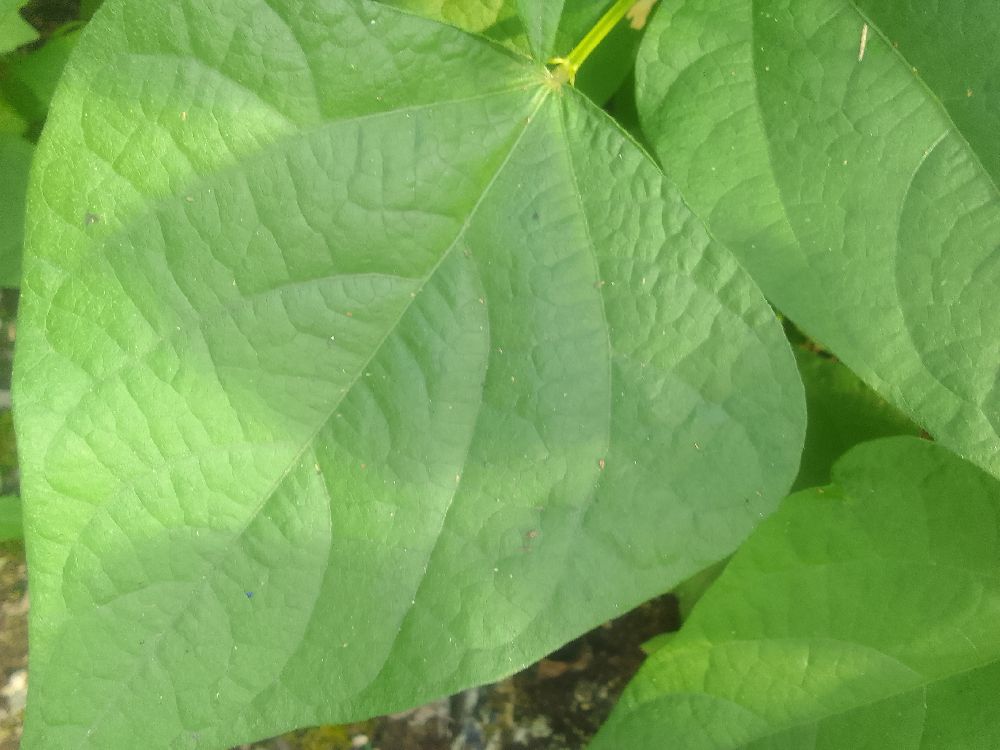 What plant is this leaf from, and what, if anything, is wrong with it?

common bean, healthy
